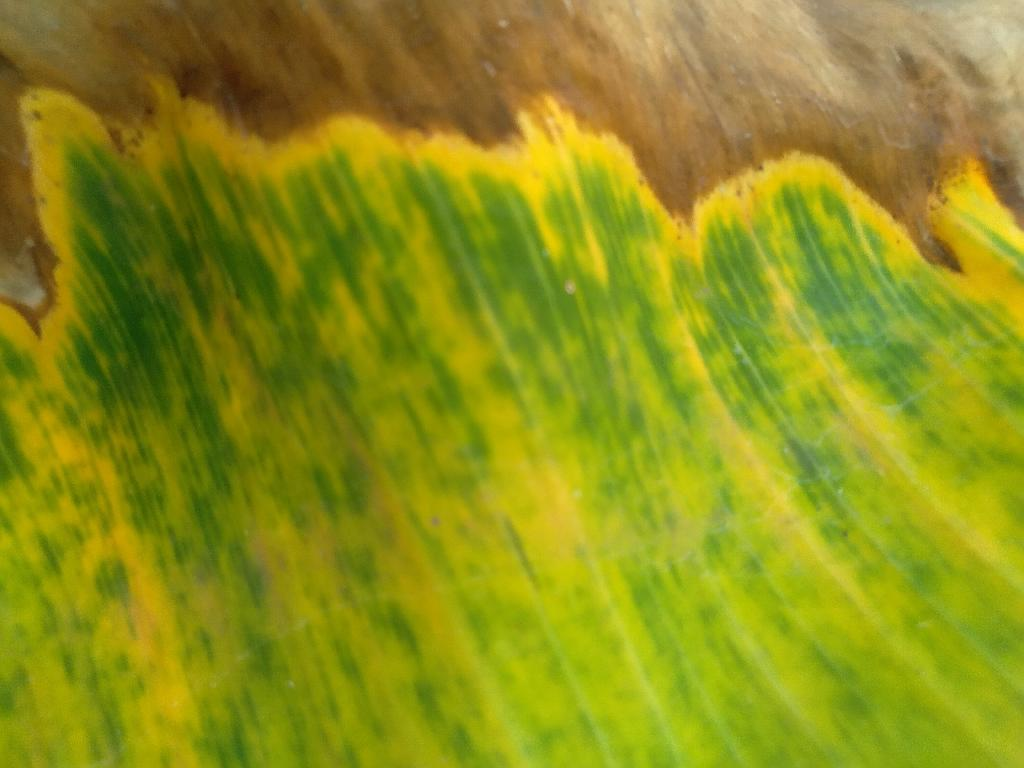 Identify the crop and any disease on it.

banana, fusarium wilt race 1
